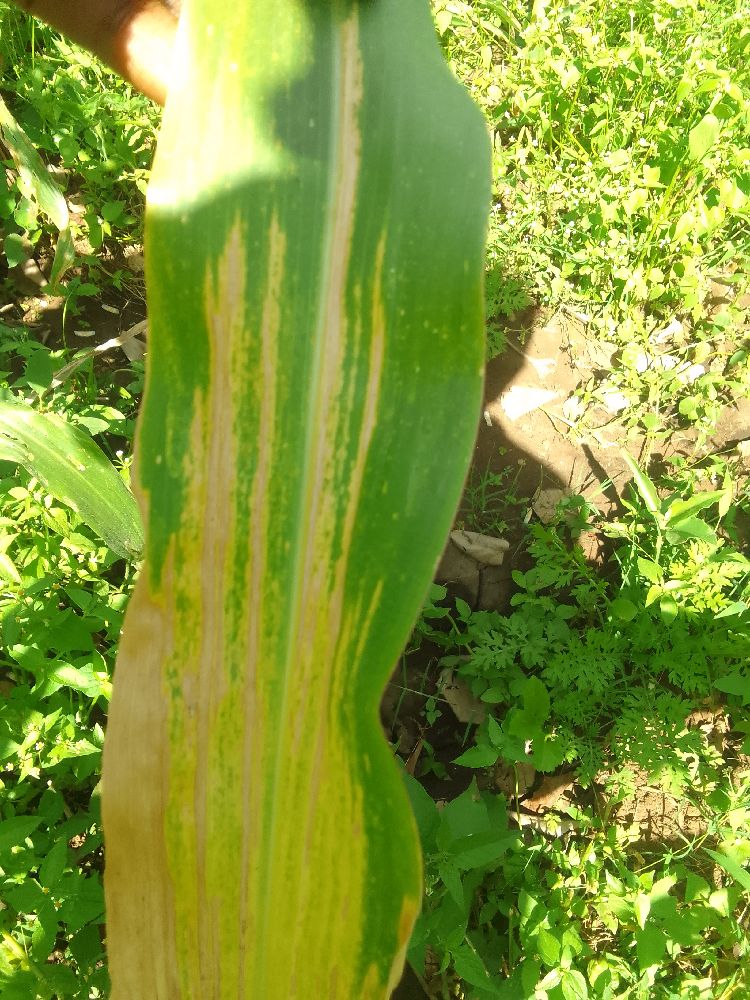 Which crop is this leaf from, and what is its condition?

maize, maize lethal necrosis
